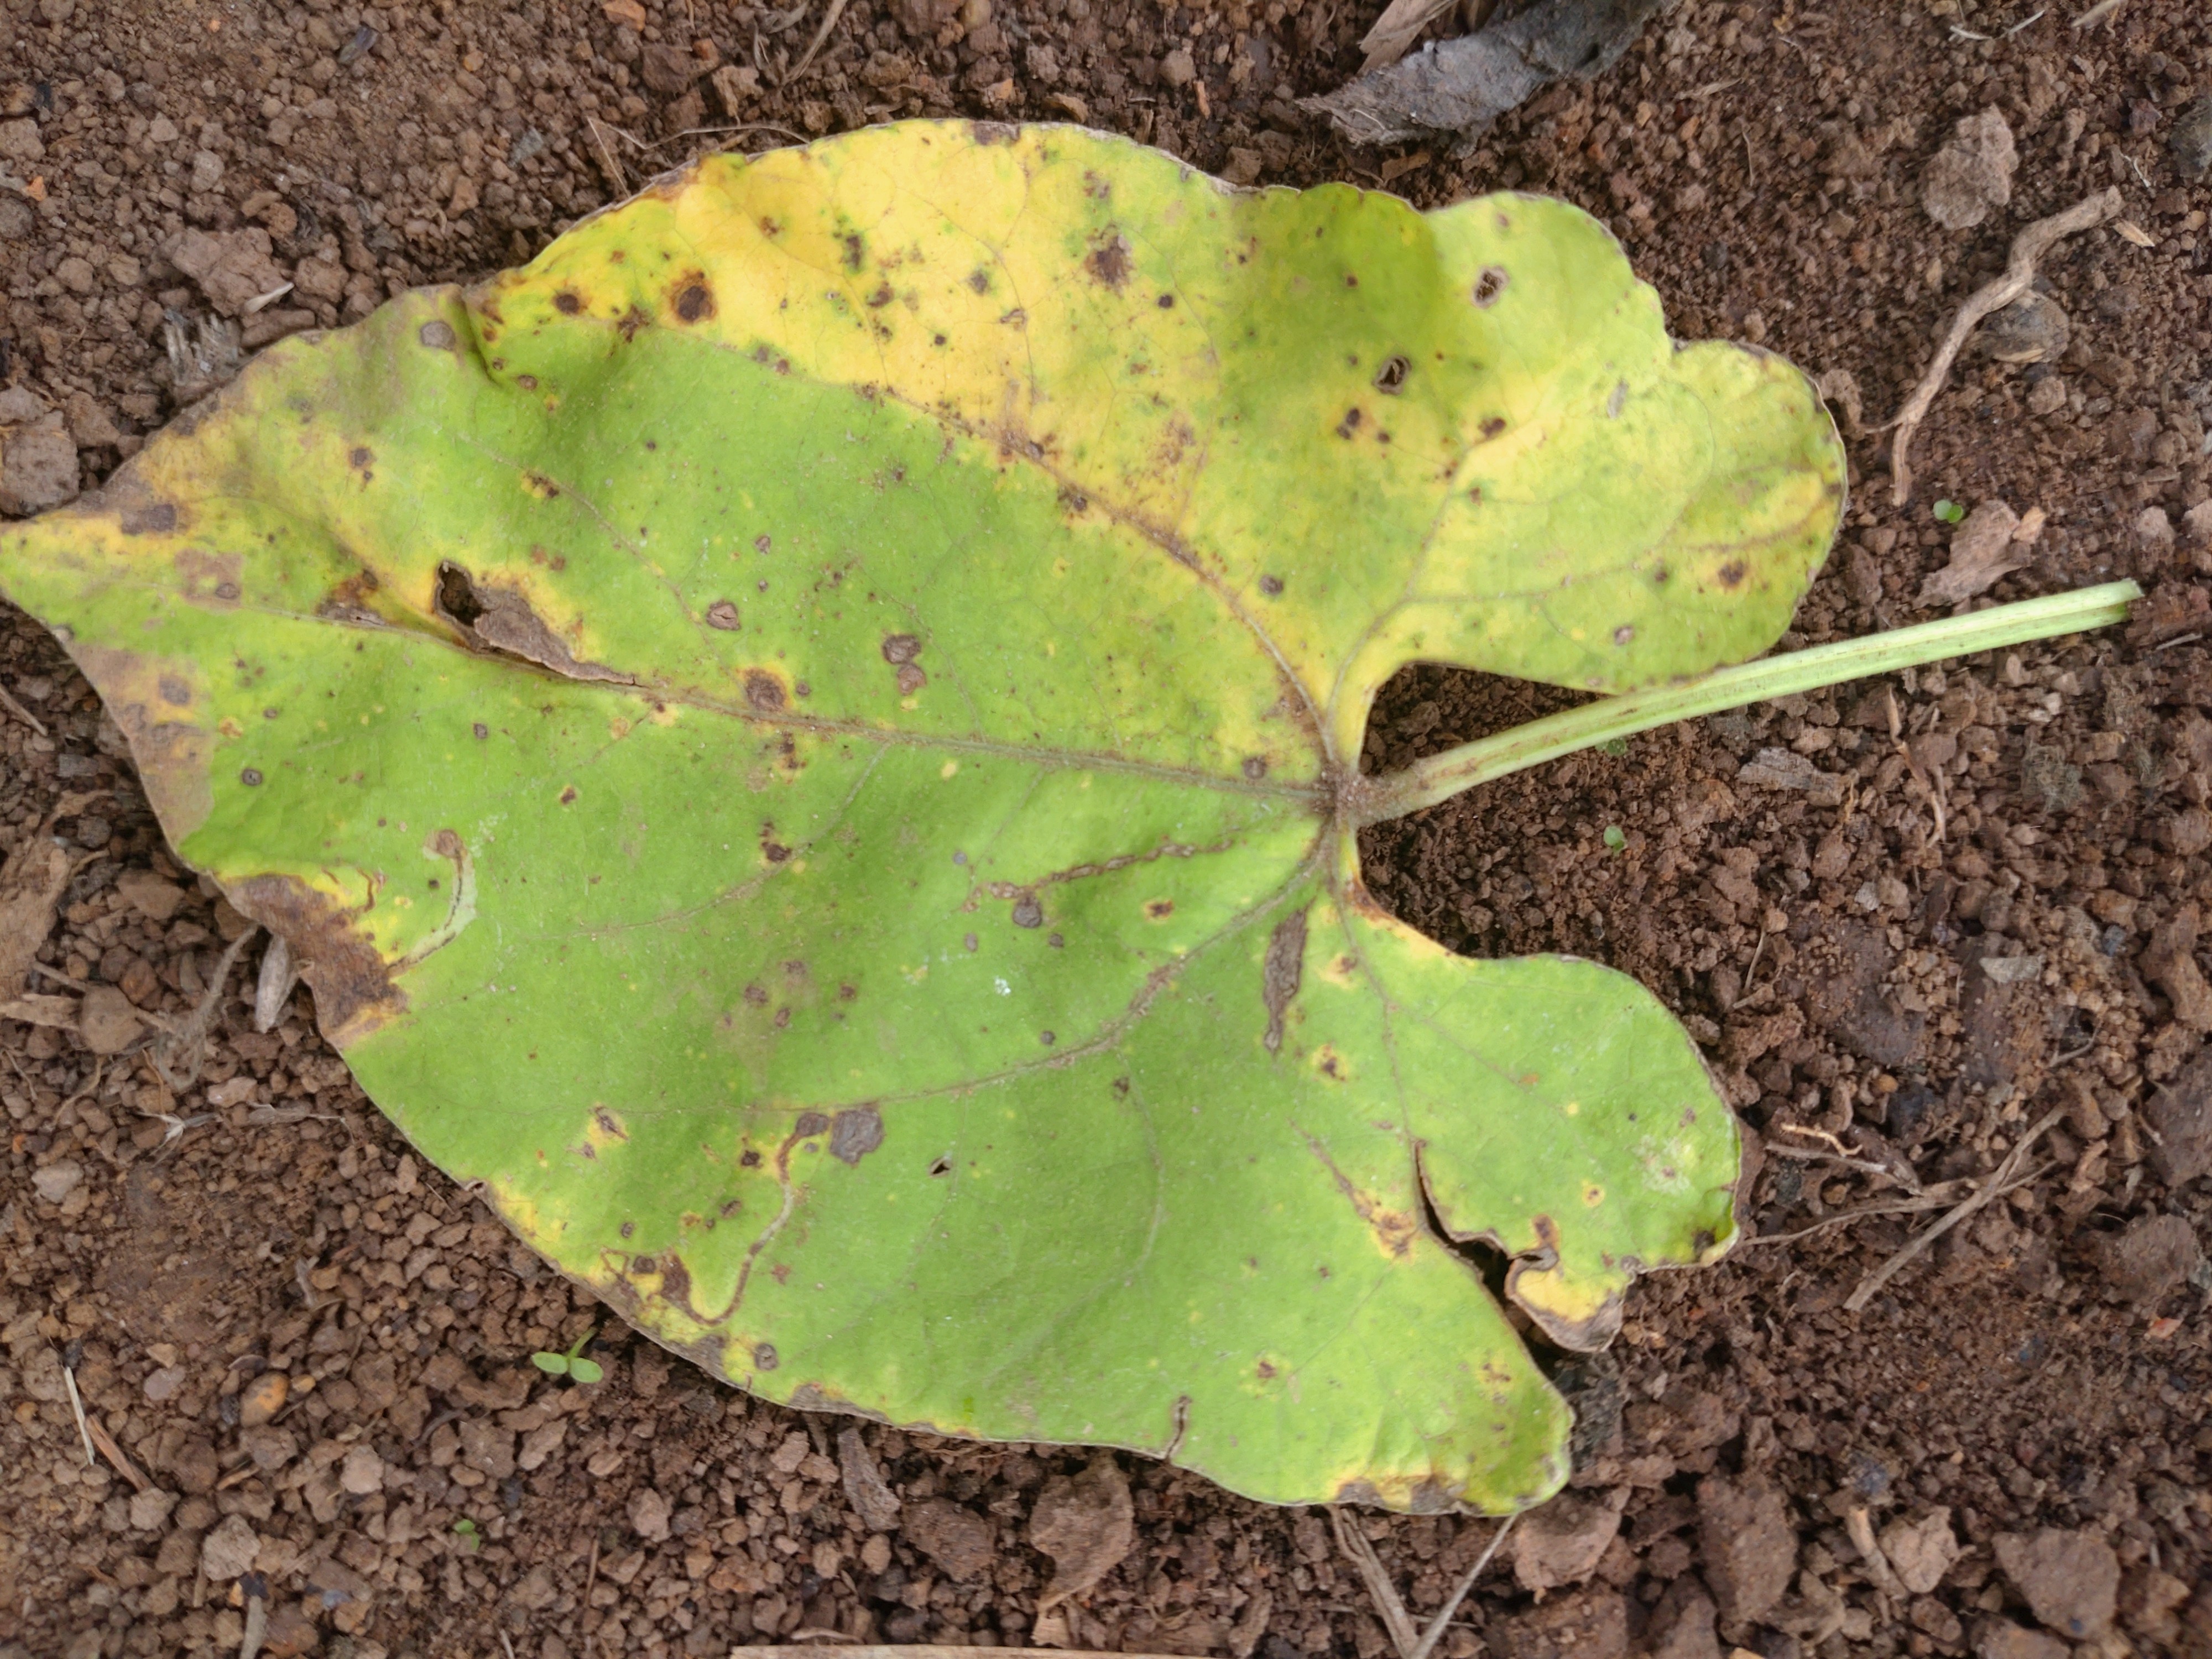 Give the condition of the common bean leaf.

rust
